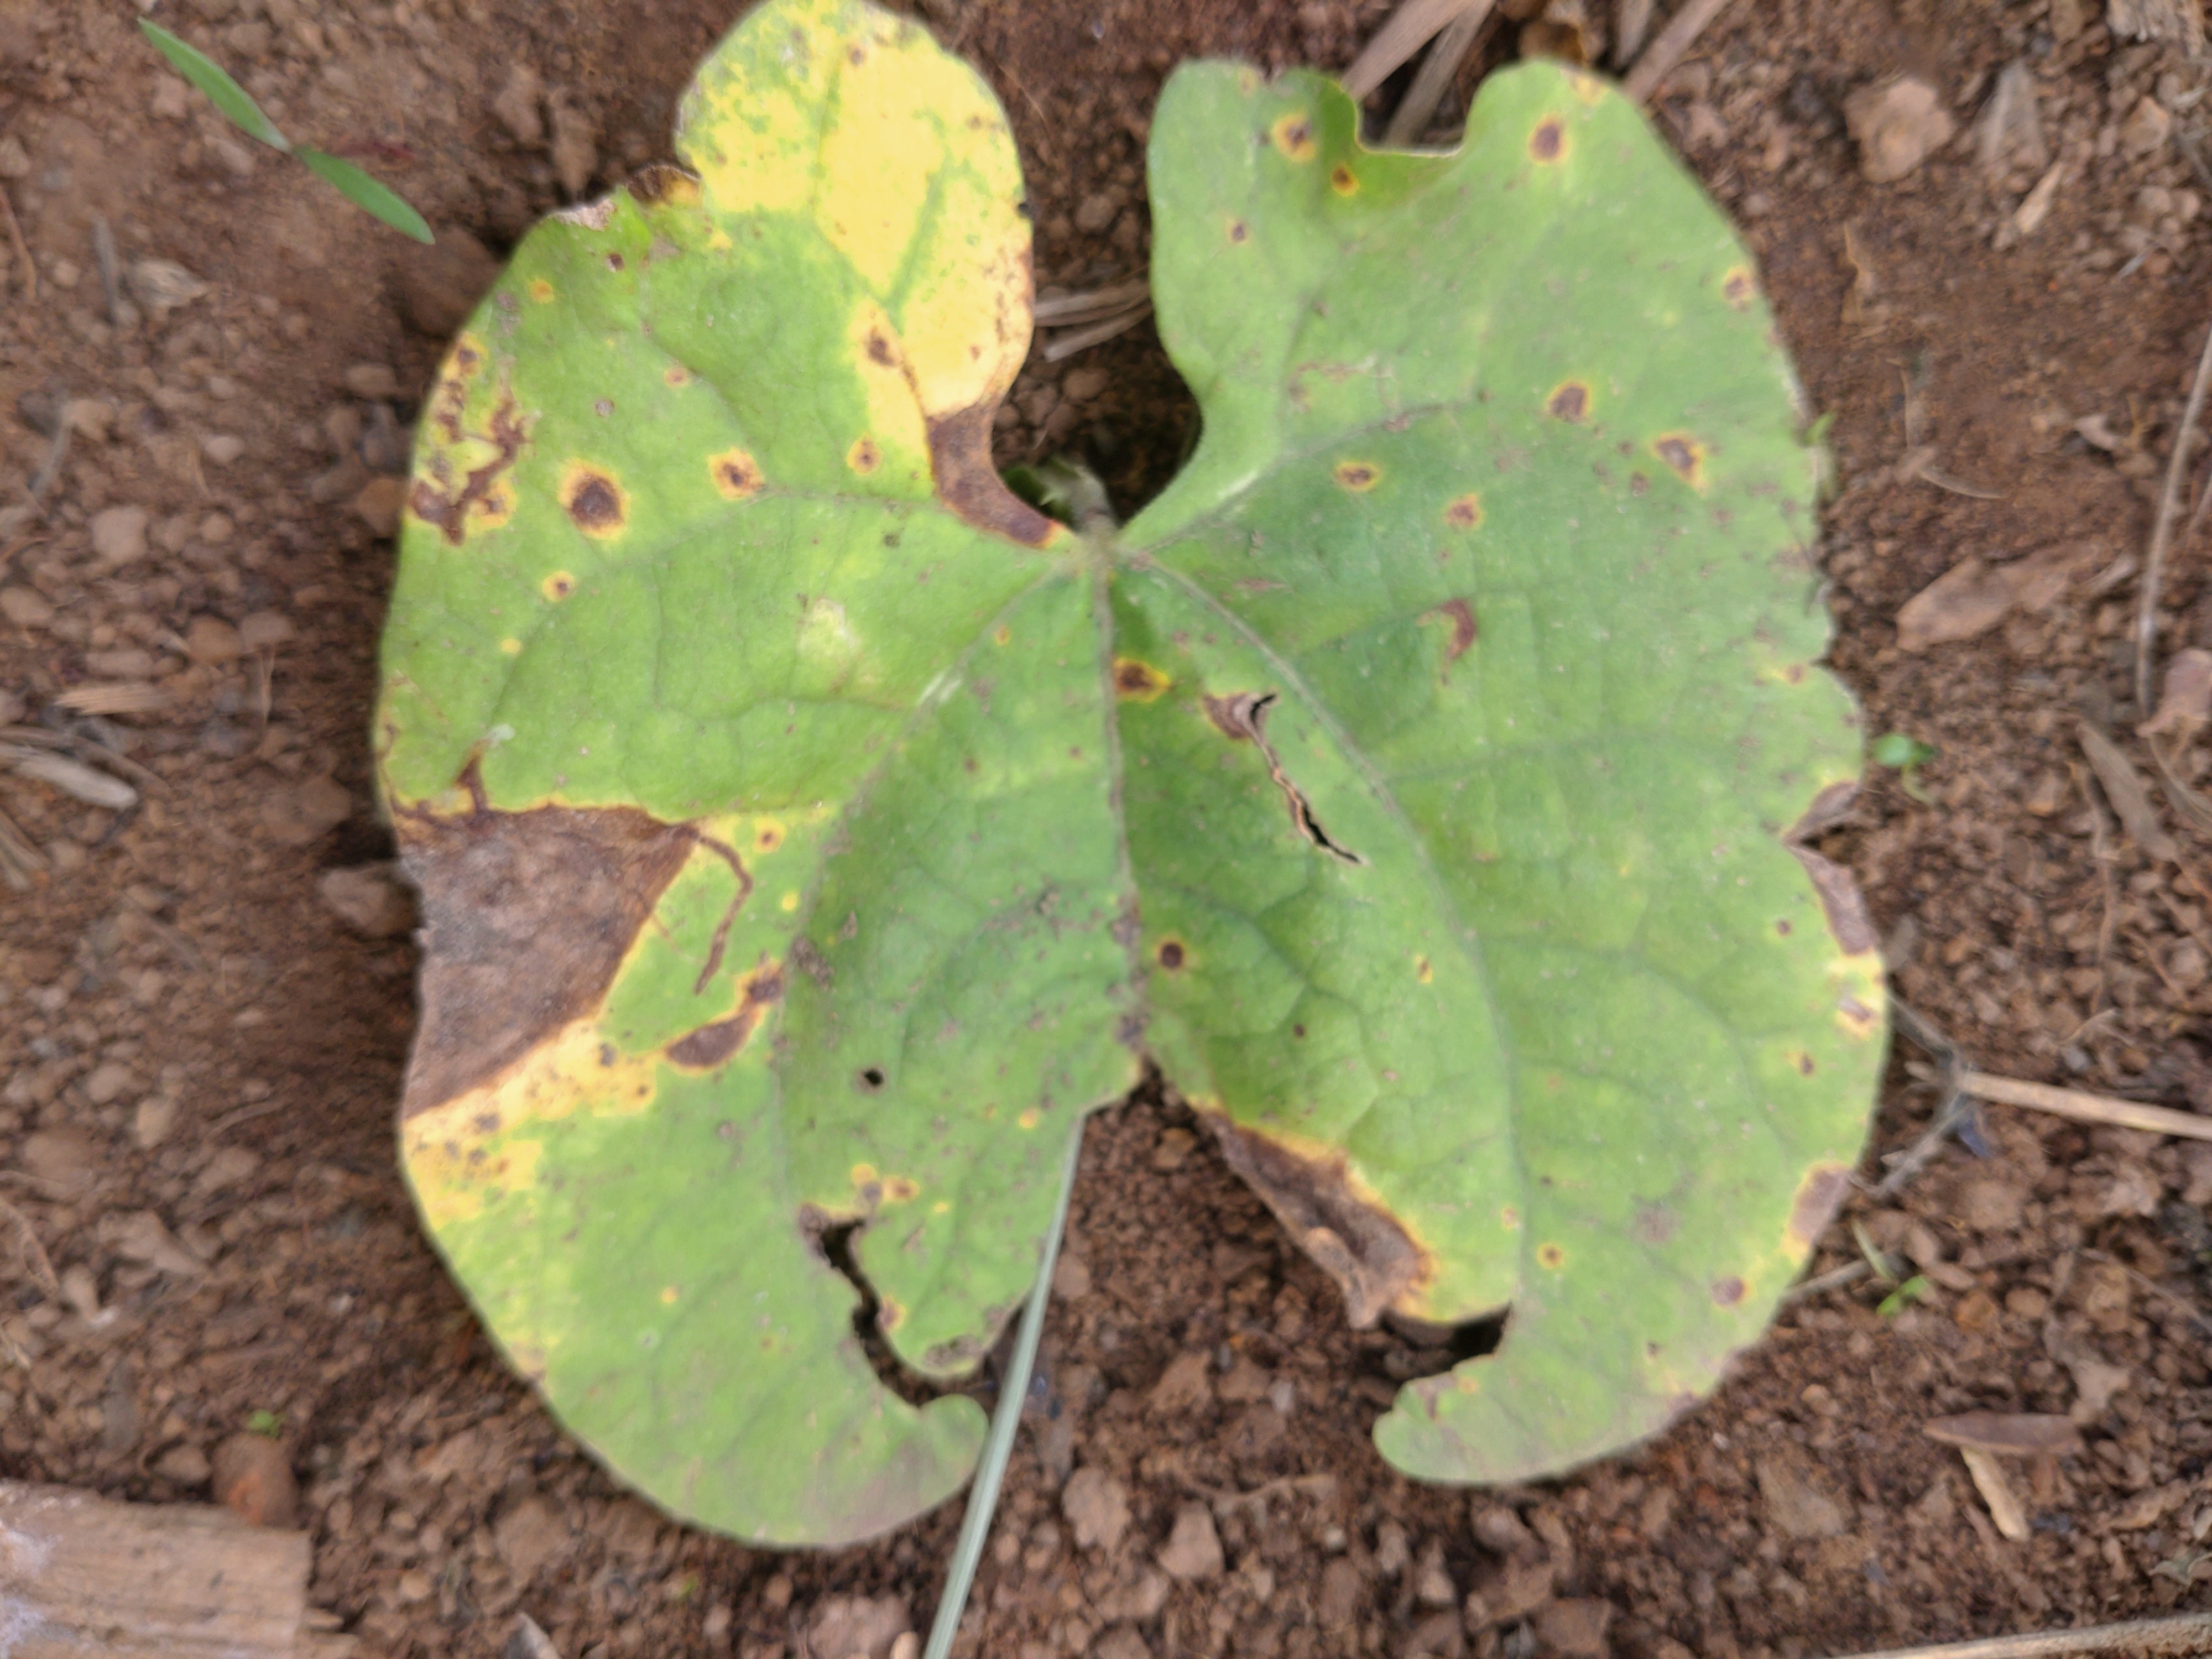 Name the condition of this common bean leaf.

rust
